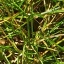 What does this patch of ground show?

grass
